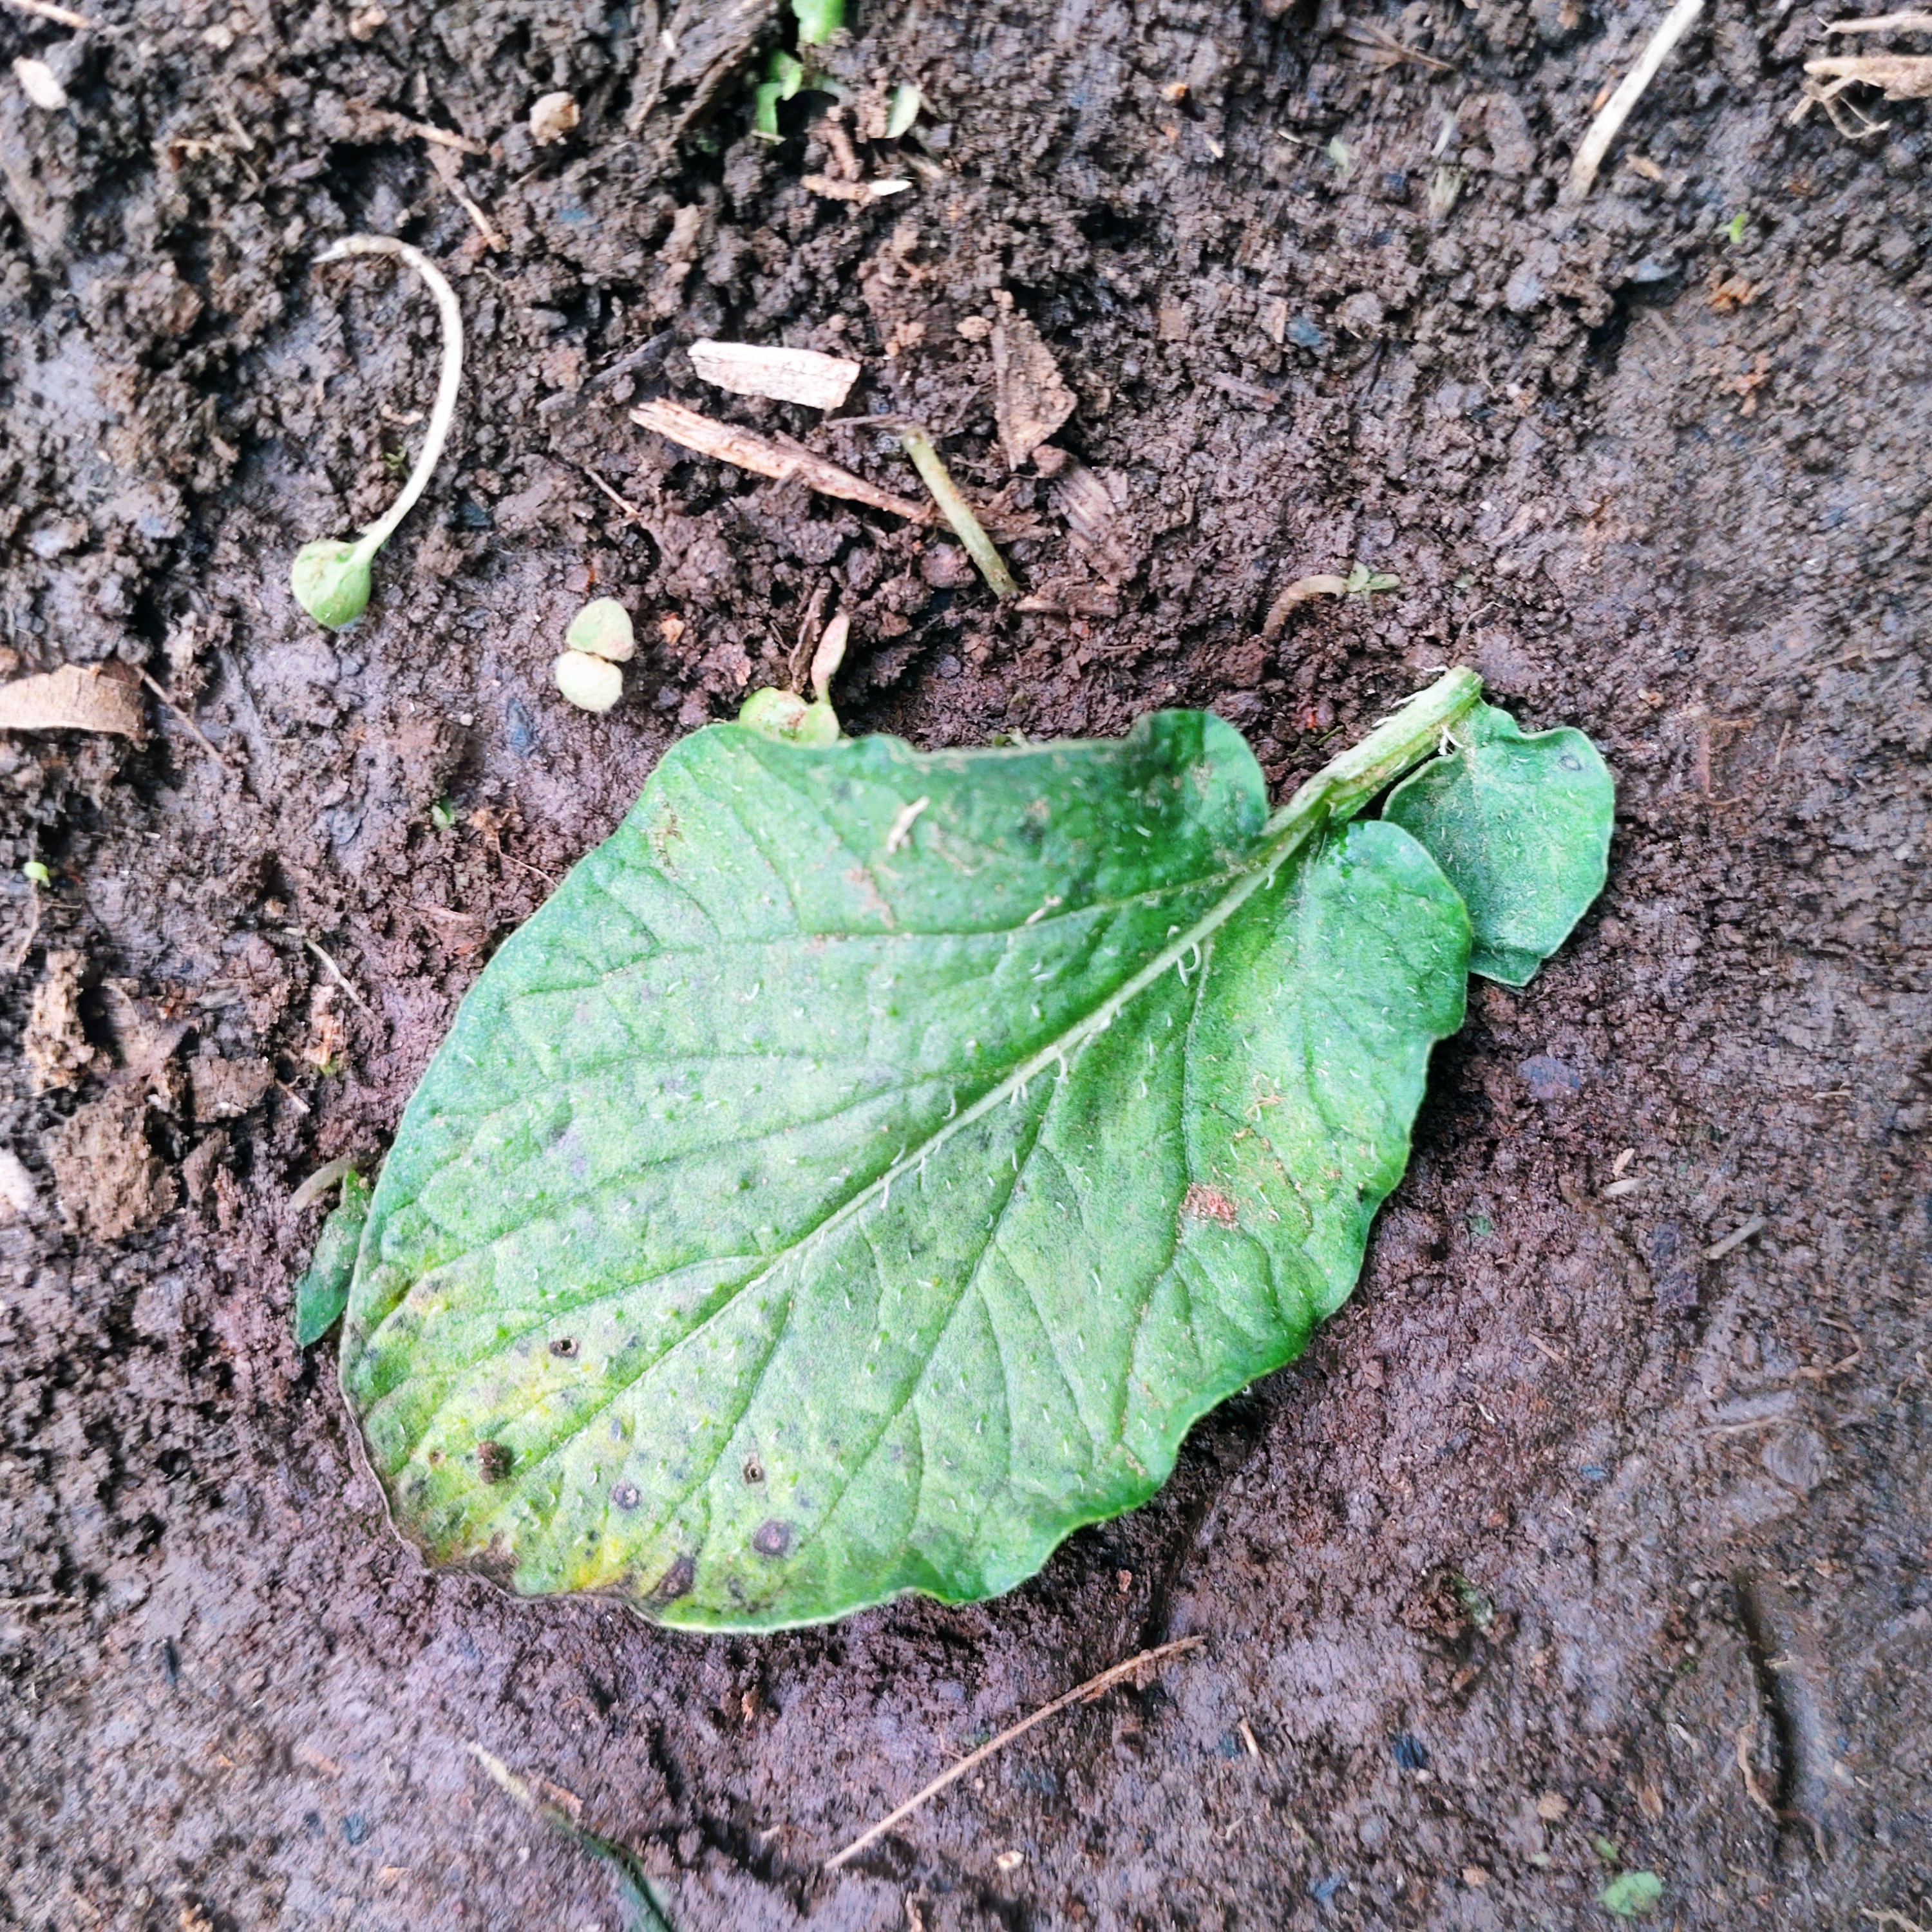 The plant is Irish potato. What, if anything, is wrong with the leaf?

late blight
